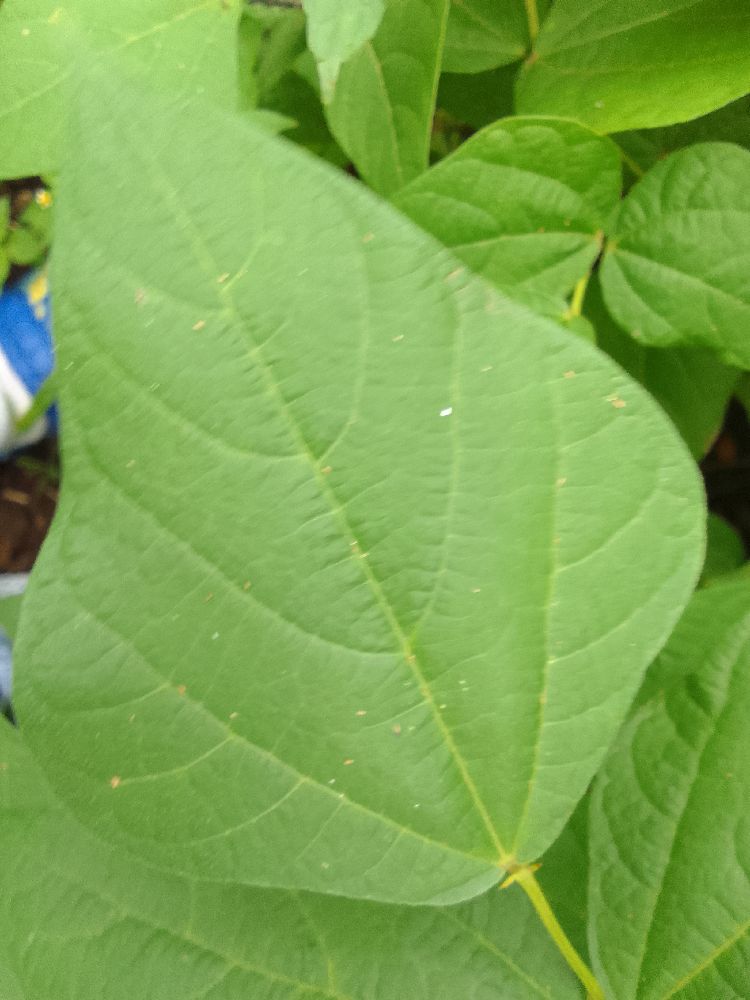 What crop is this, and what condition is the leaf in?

common bean, healthy
